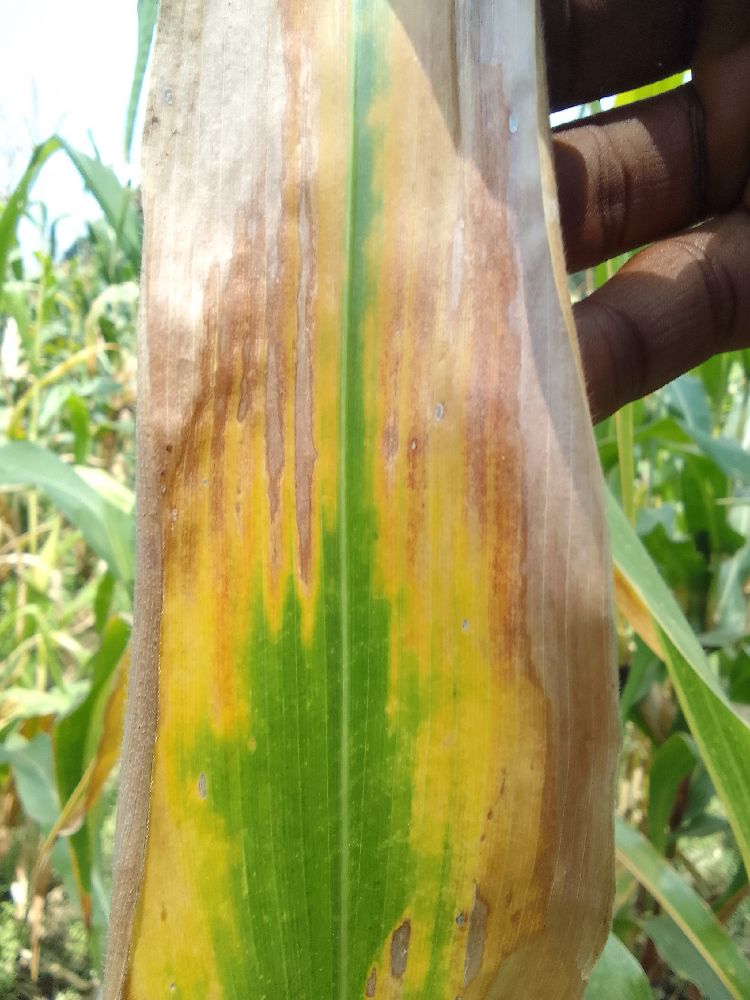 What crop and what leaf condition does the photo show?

maize, maize lethal necrosis
